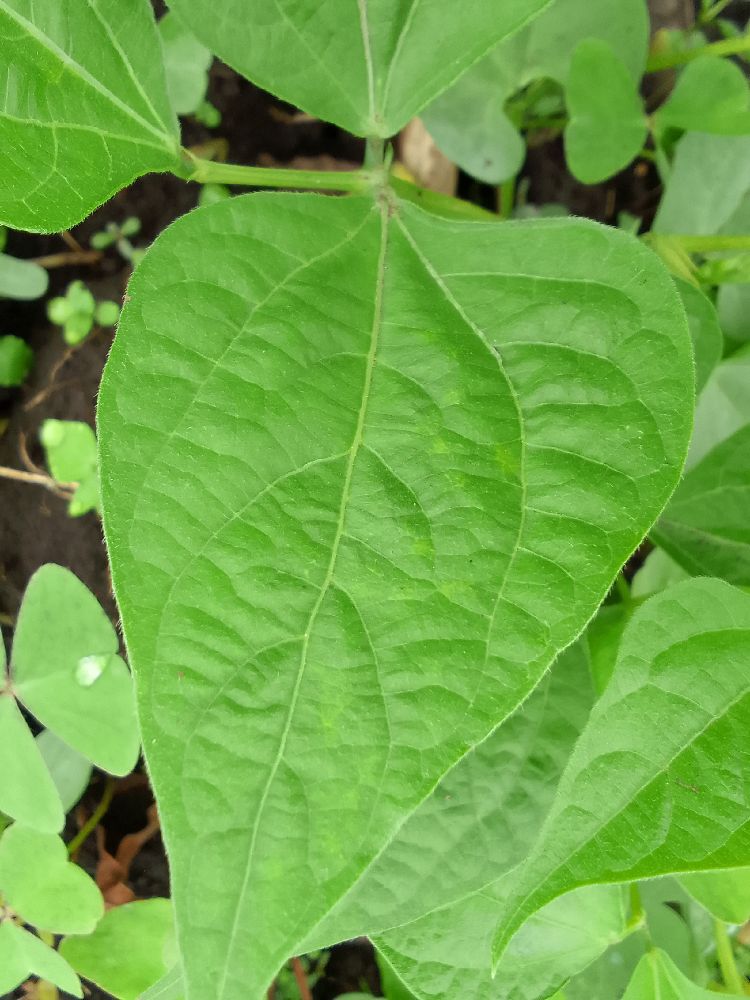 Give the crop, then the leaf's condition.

common bean, healthy
